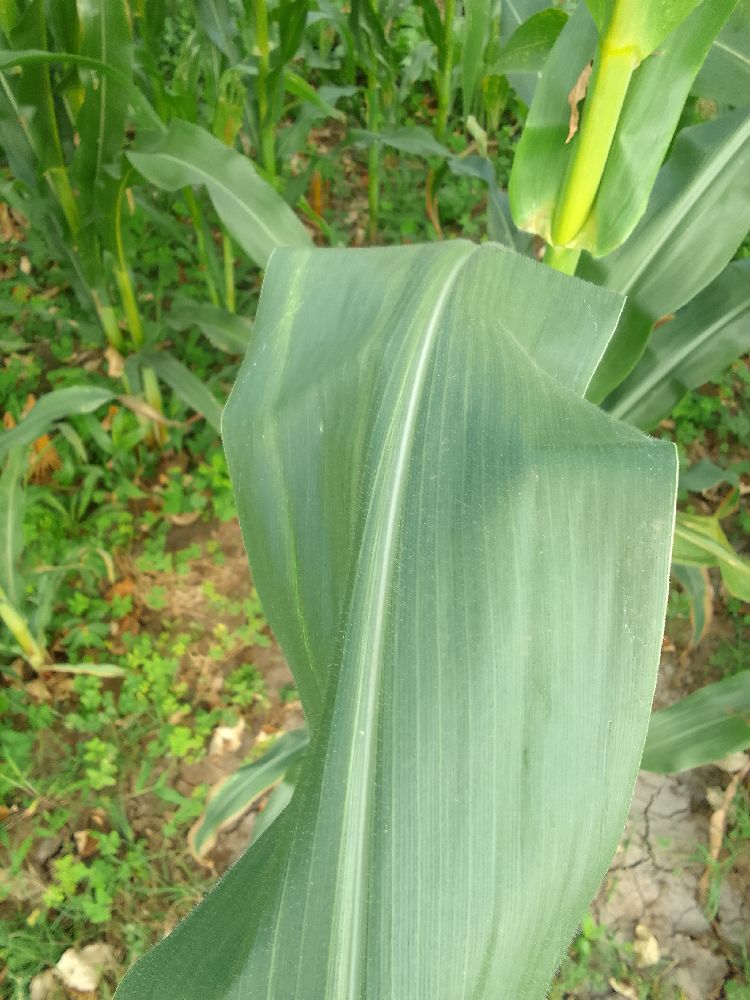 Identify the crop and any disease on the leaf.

maize, healthy
